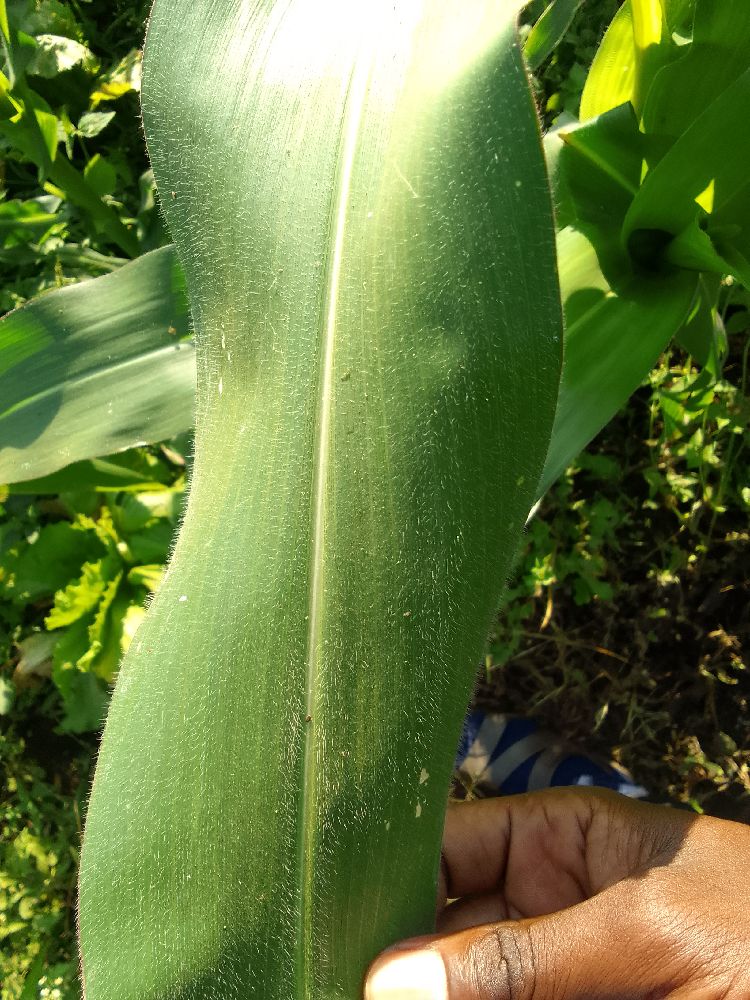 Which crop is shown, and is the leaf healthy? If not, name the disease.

maize, healthy
